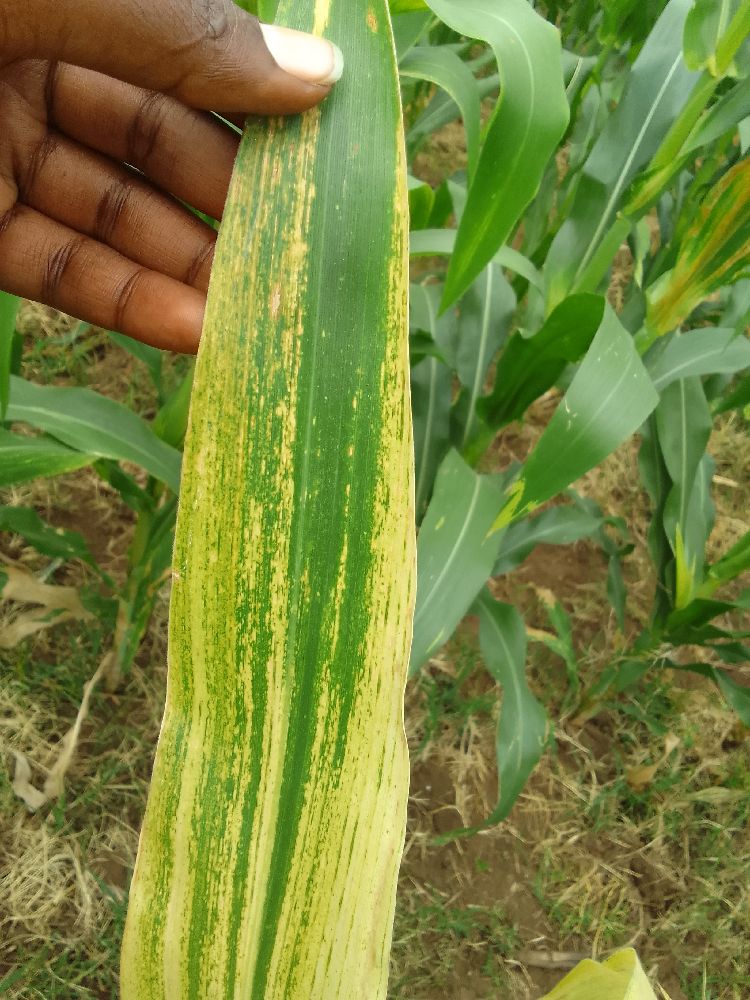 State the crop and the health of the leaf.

maize, maize lethal necrosis
